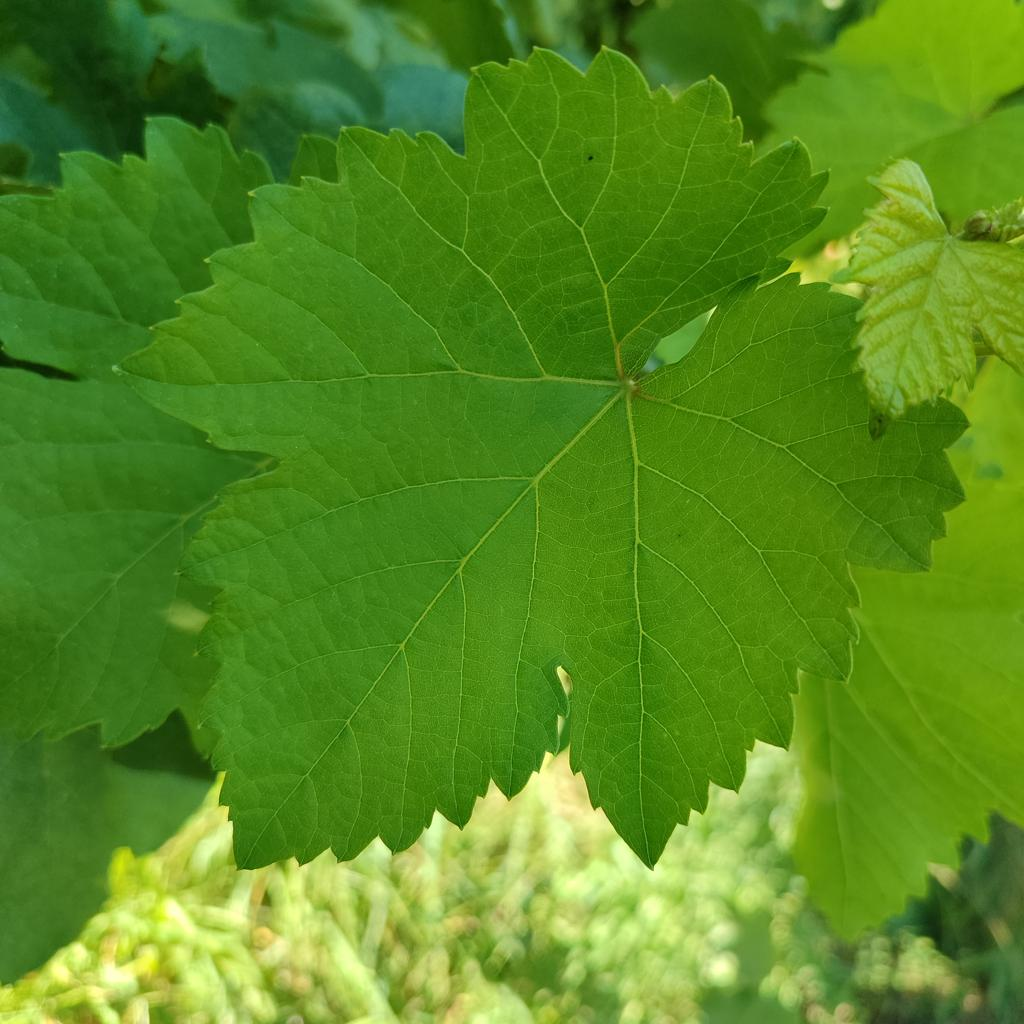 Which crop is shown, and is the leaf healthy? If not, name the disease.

grapevine, healthy
